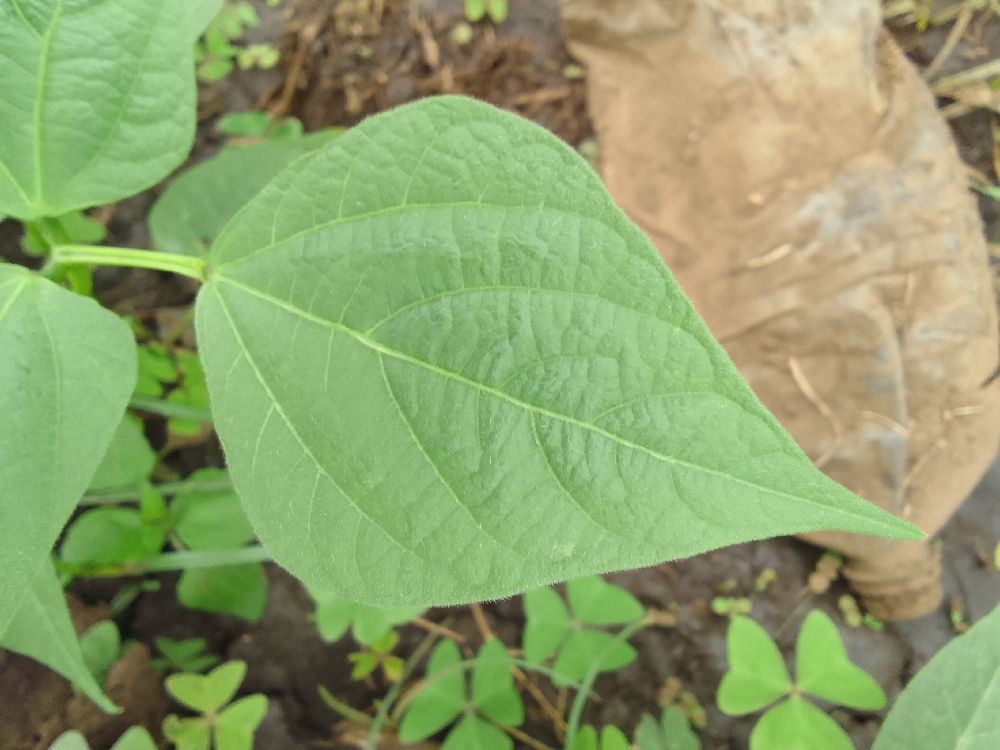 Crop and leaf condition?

common bean, healthy
